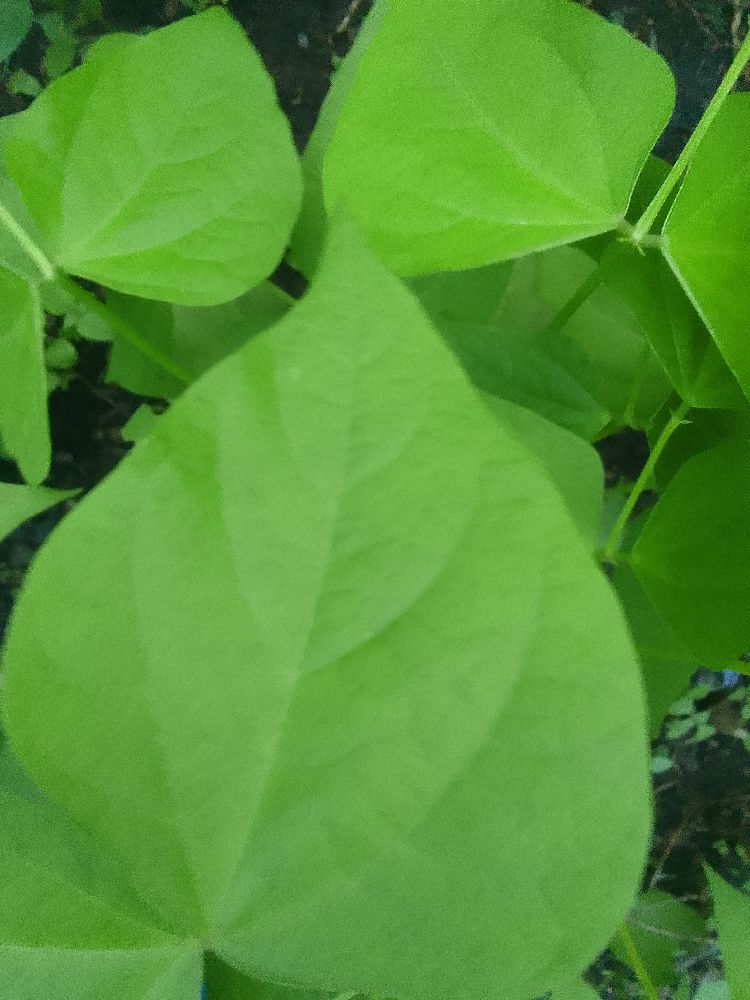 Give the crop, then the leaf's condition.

common bean, healthy
